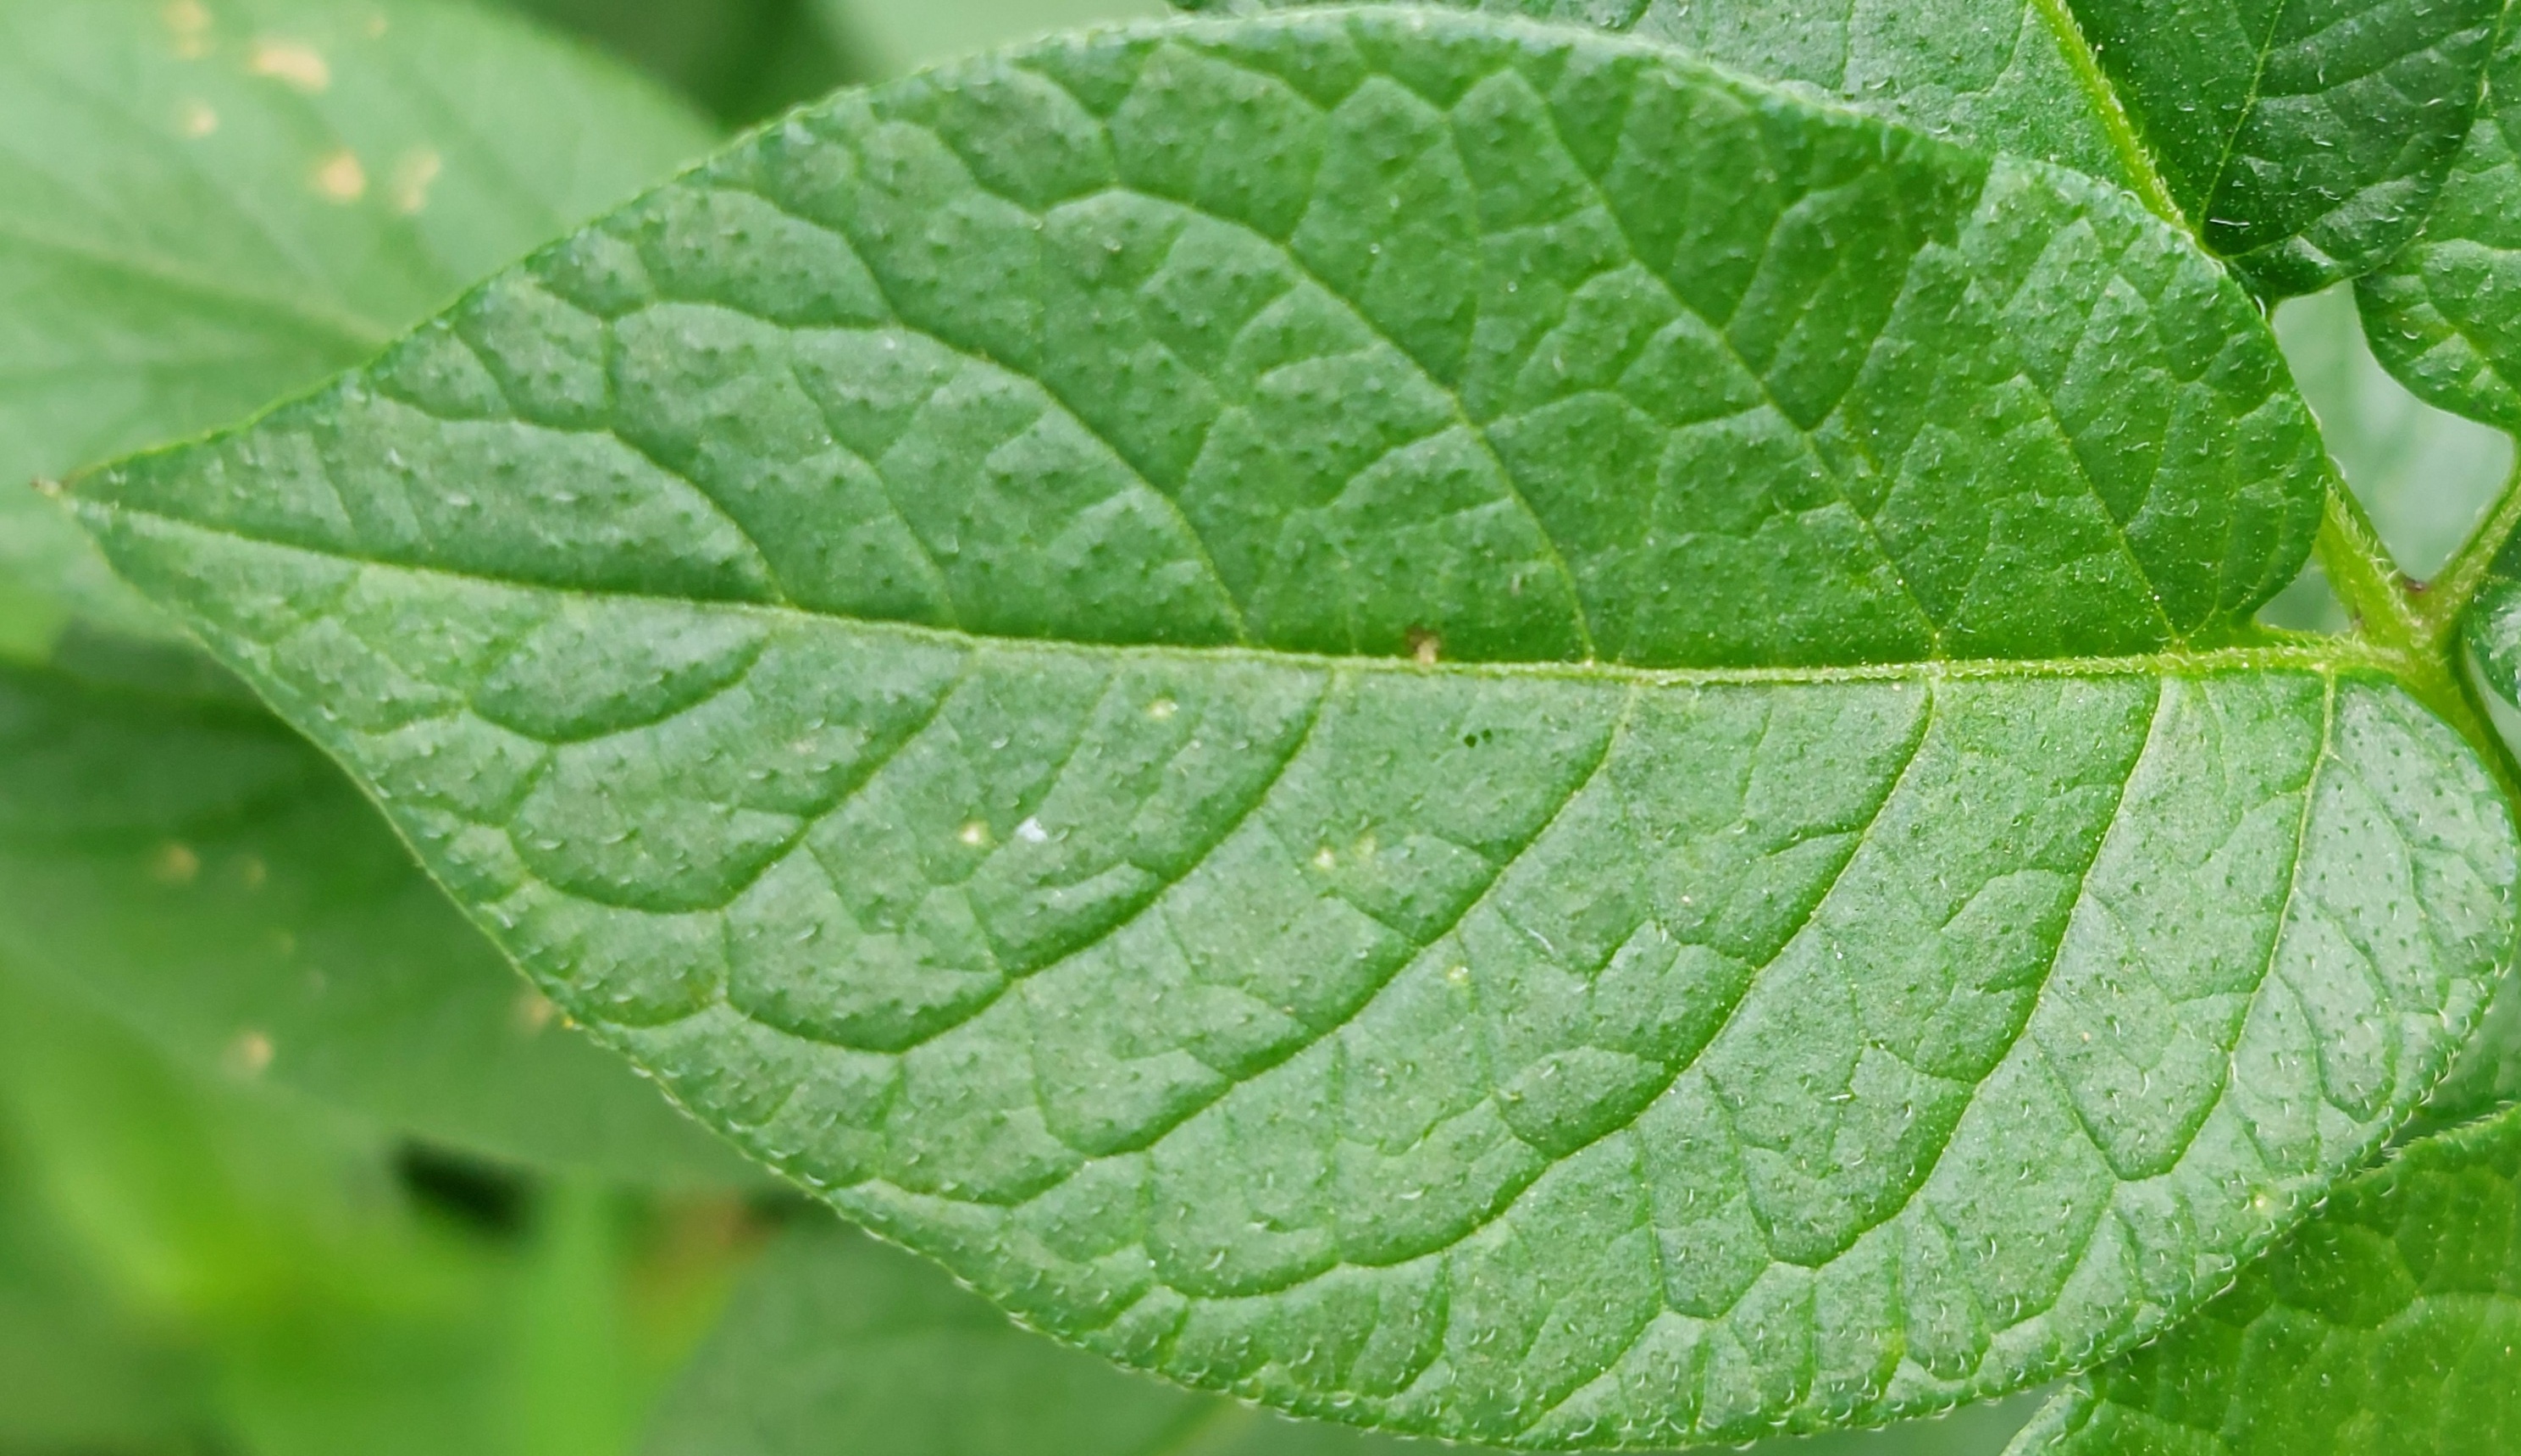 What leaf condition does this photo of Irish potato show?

healthy
